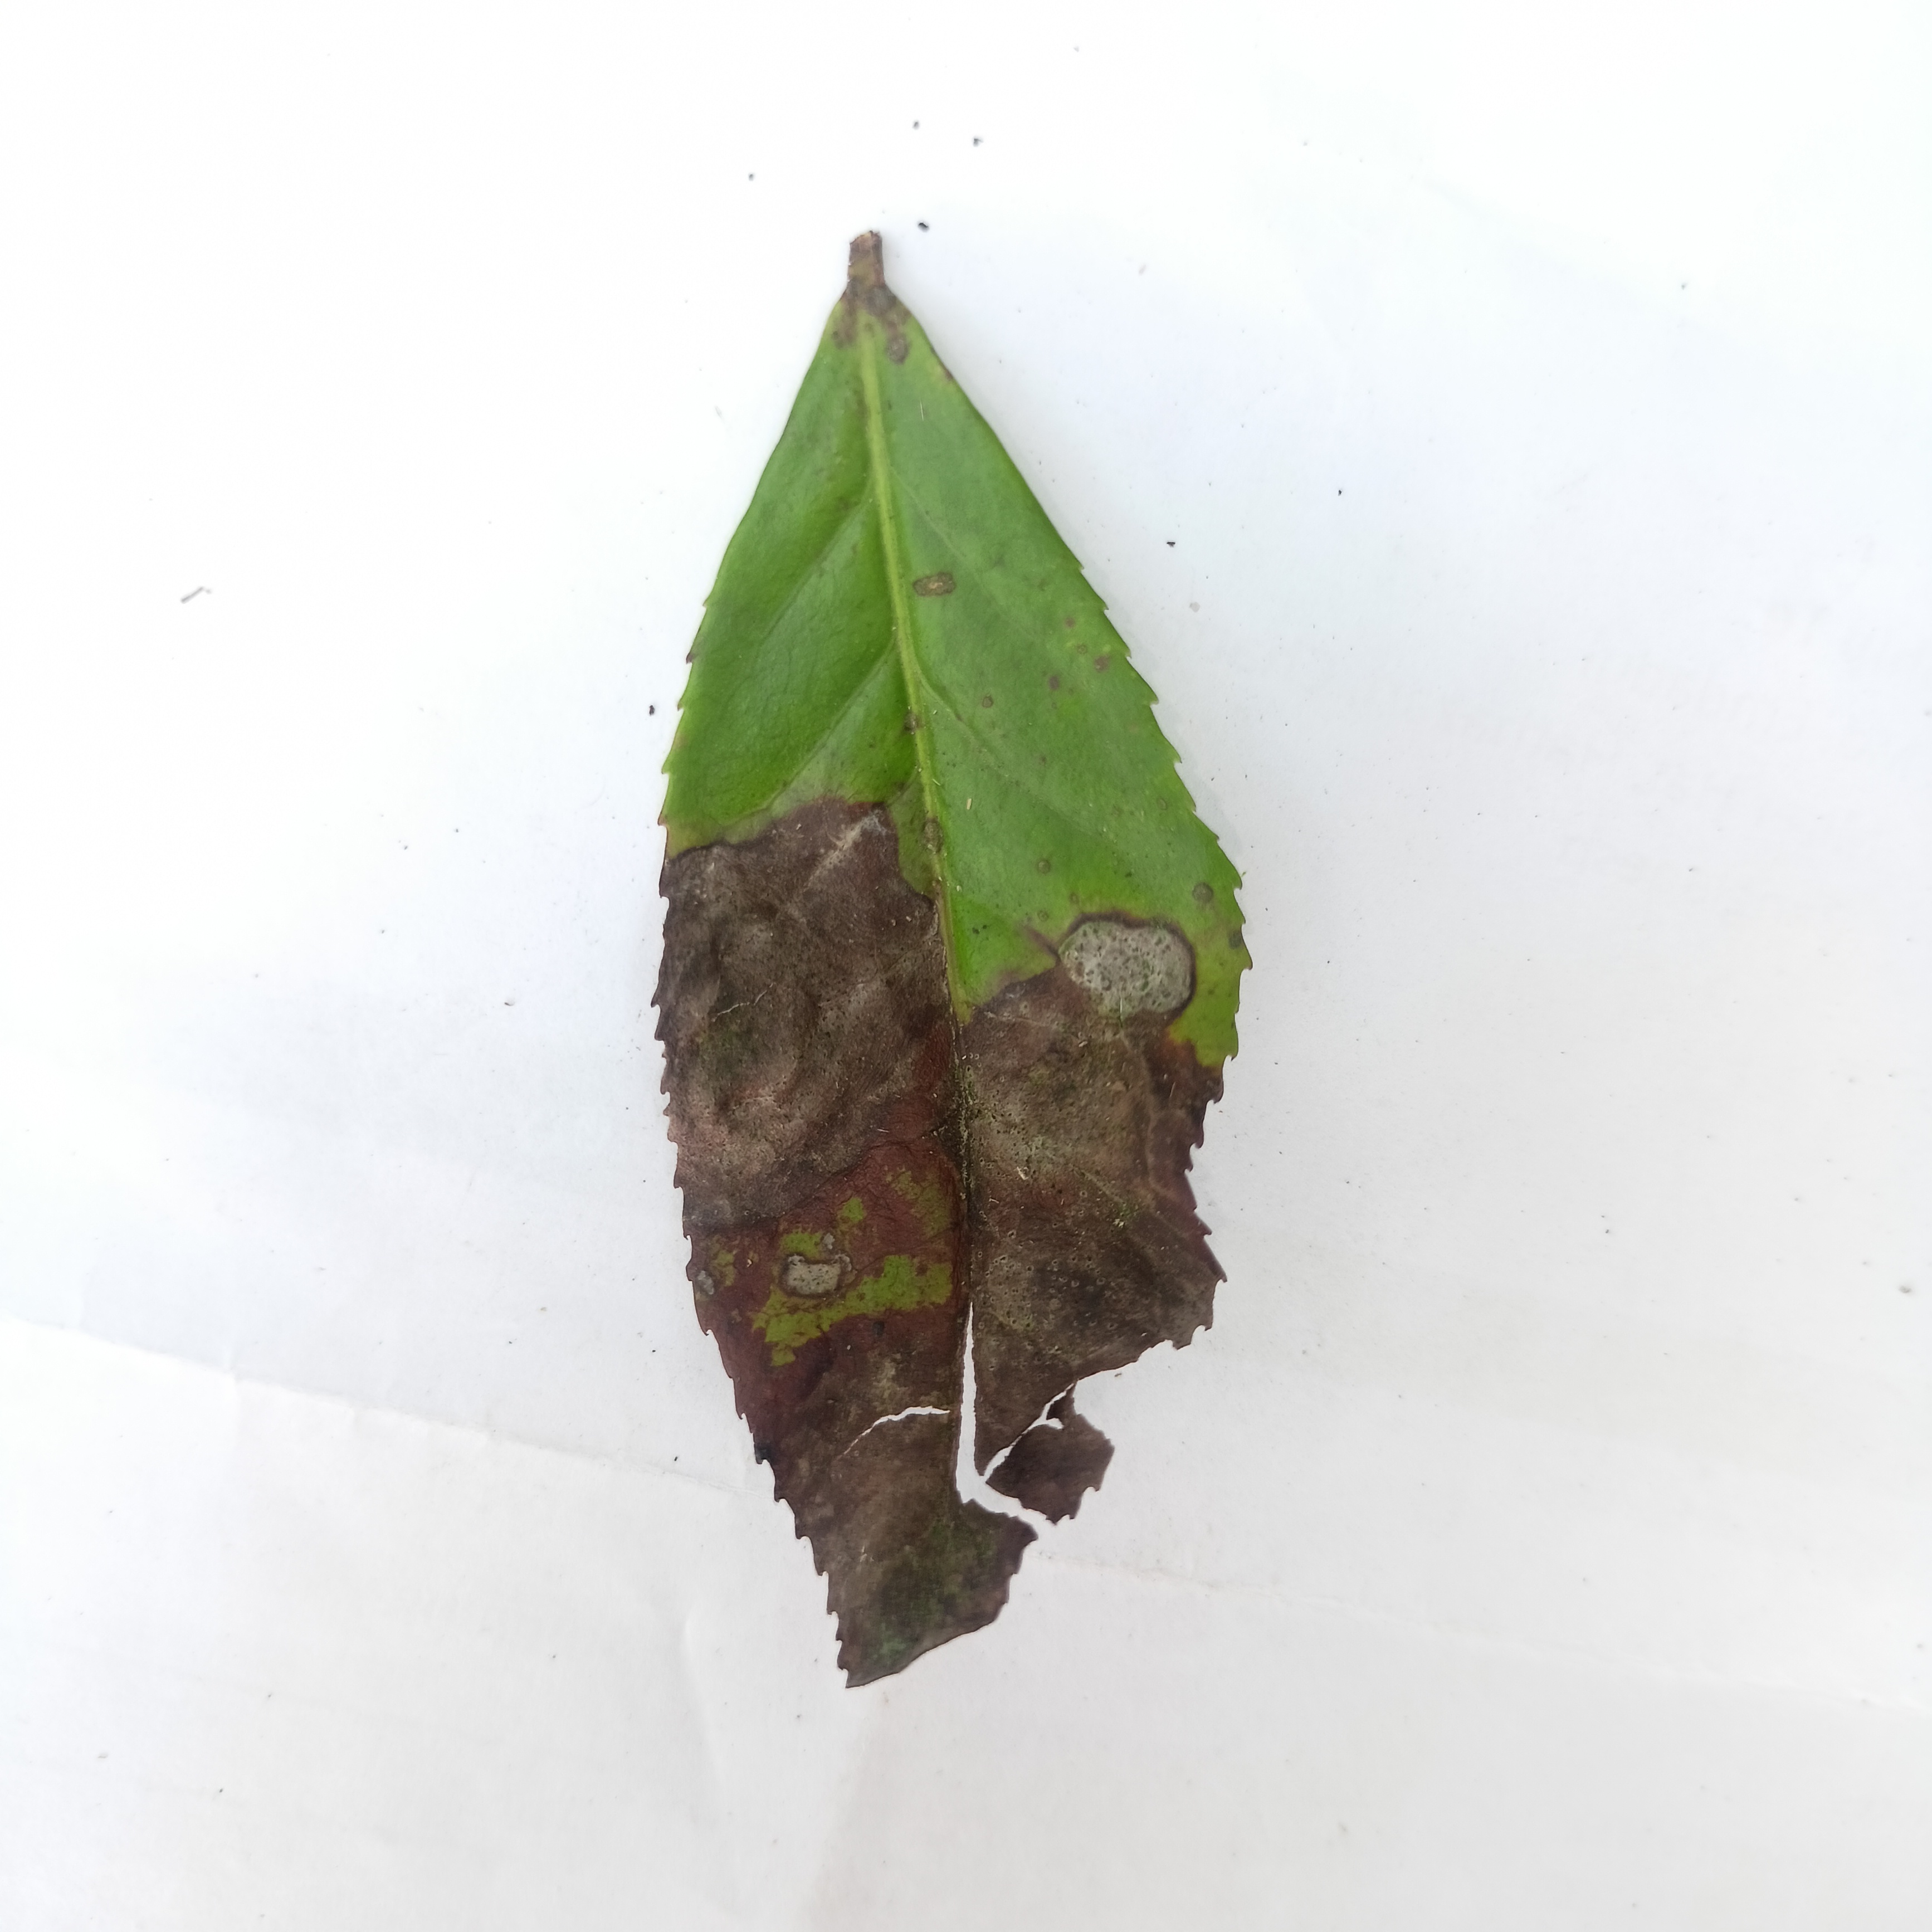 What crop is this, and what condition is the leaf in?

tea, brown blight
